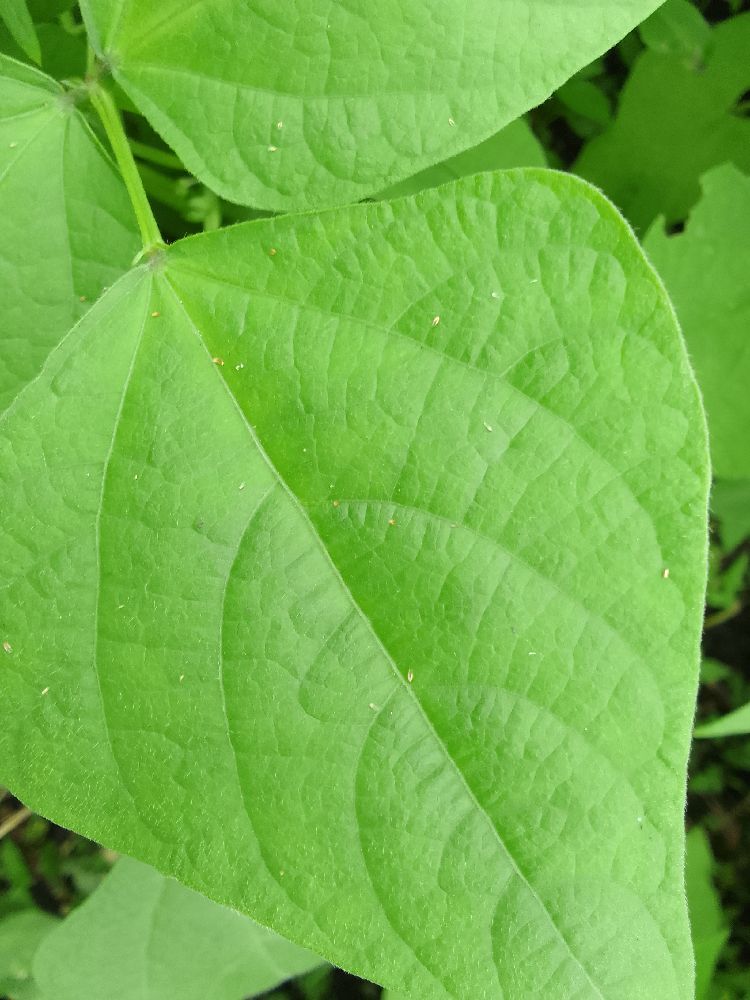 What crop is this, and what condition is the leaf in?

common bean, healthy
